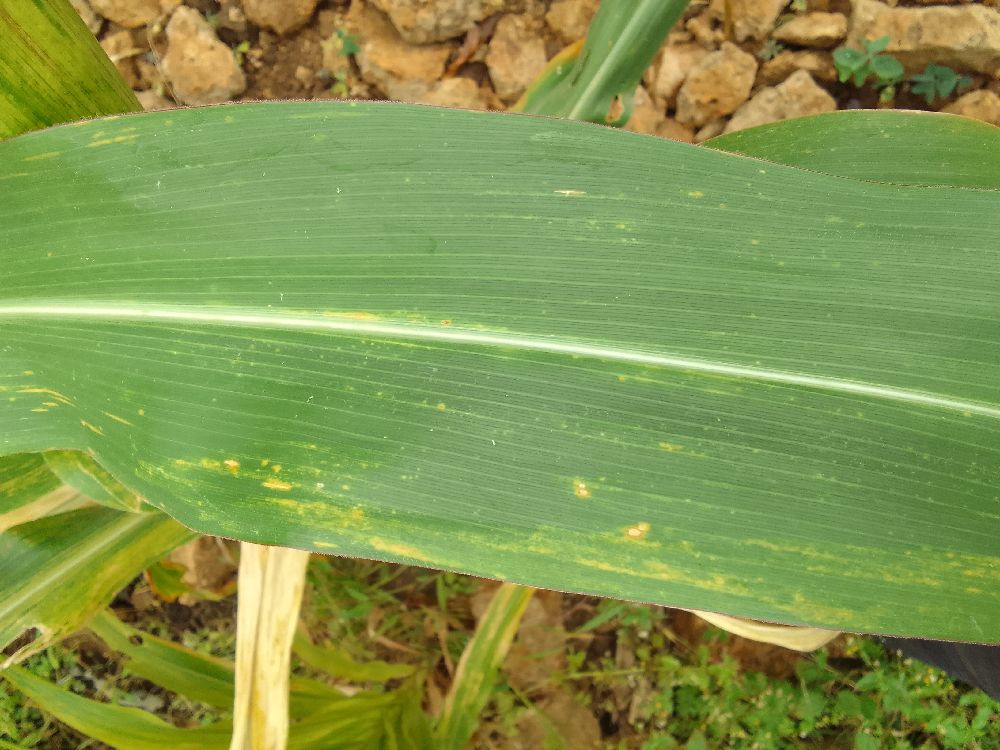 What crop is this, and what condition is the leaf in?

maize, maize lethal necrosis
